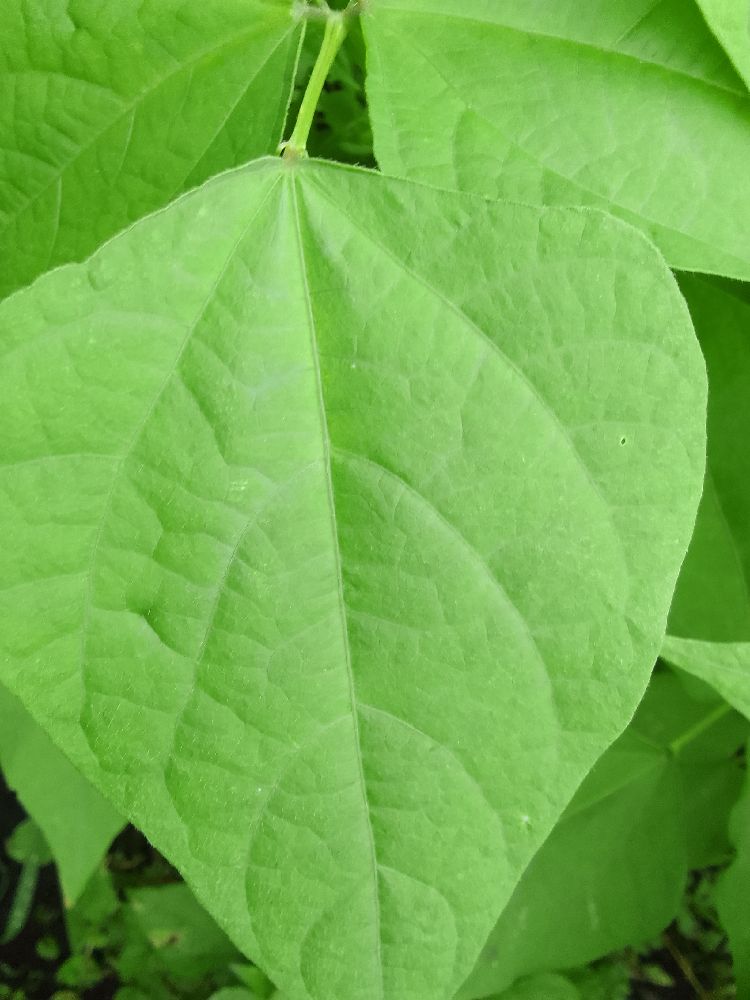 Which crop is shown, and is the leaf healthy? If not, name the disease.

common bean, healthy
